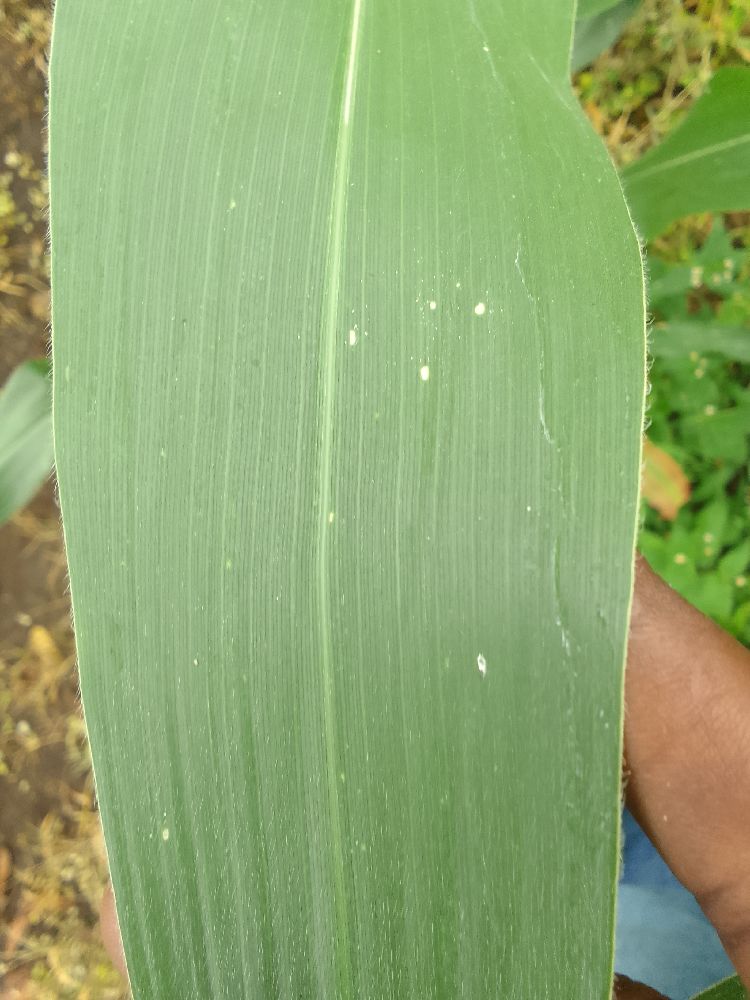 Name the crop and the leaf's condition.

maize, healthy
